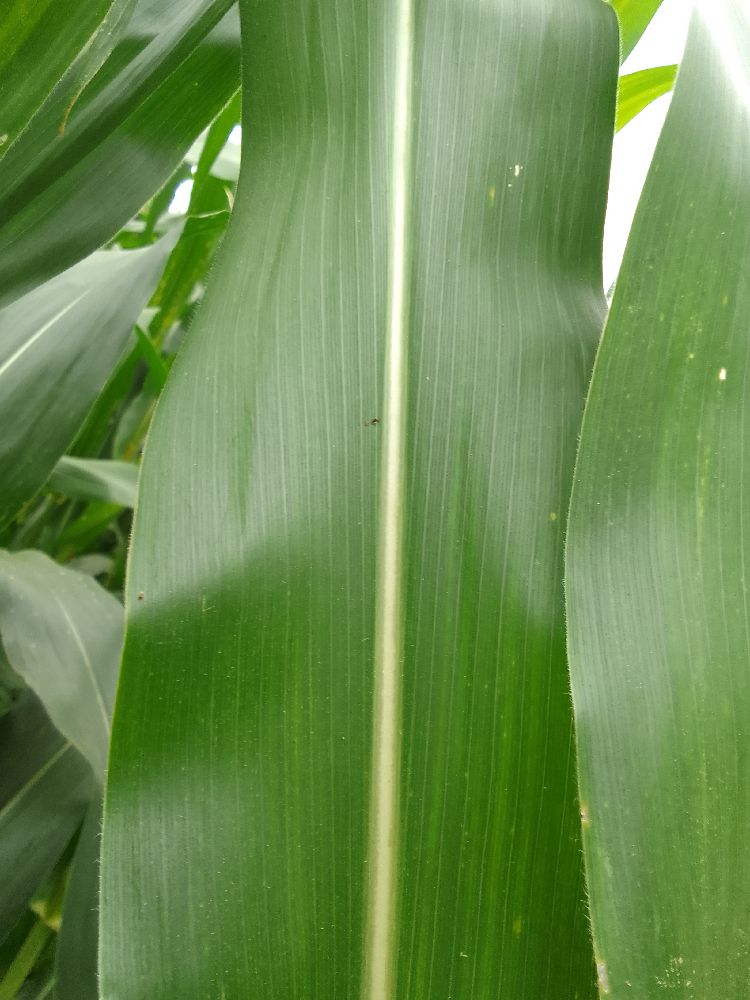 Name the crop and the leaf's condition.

maize, healthy
